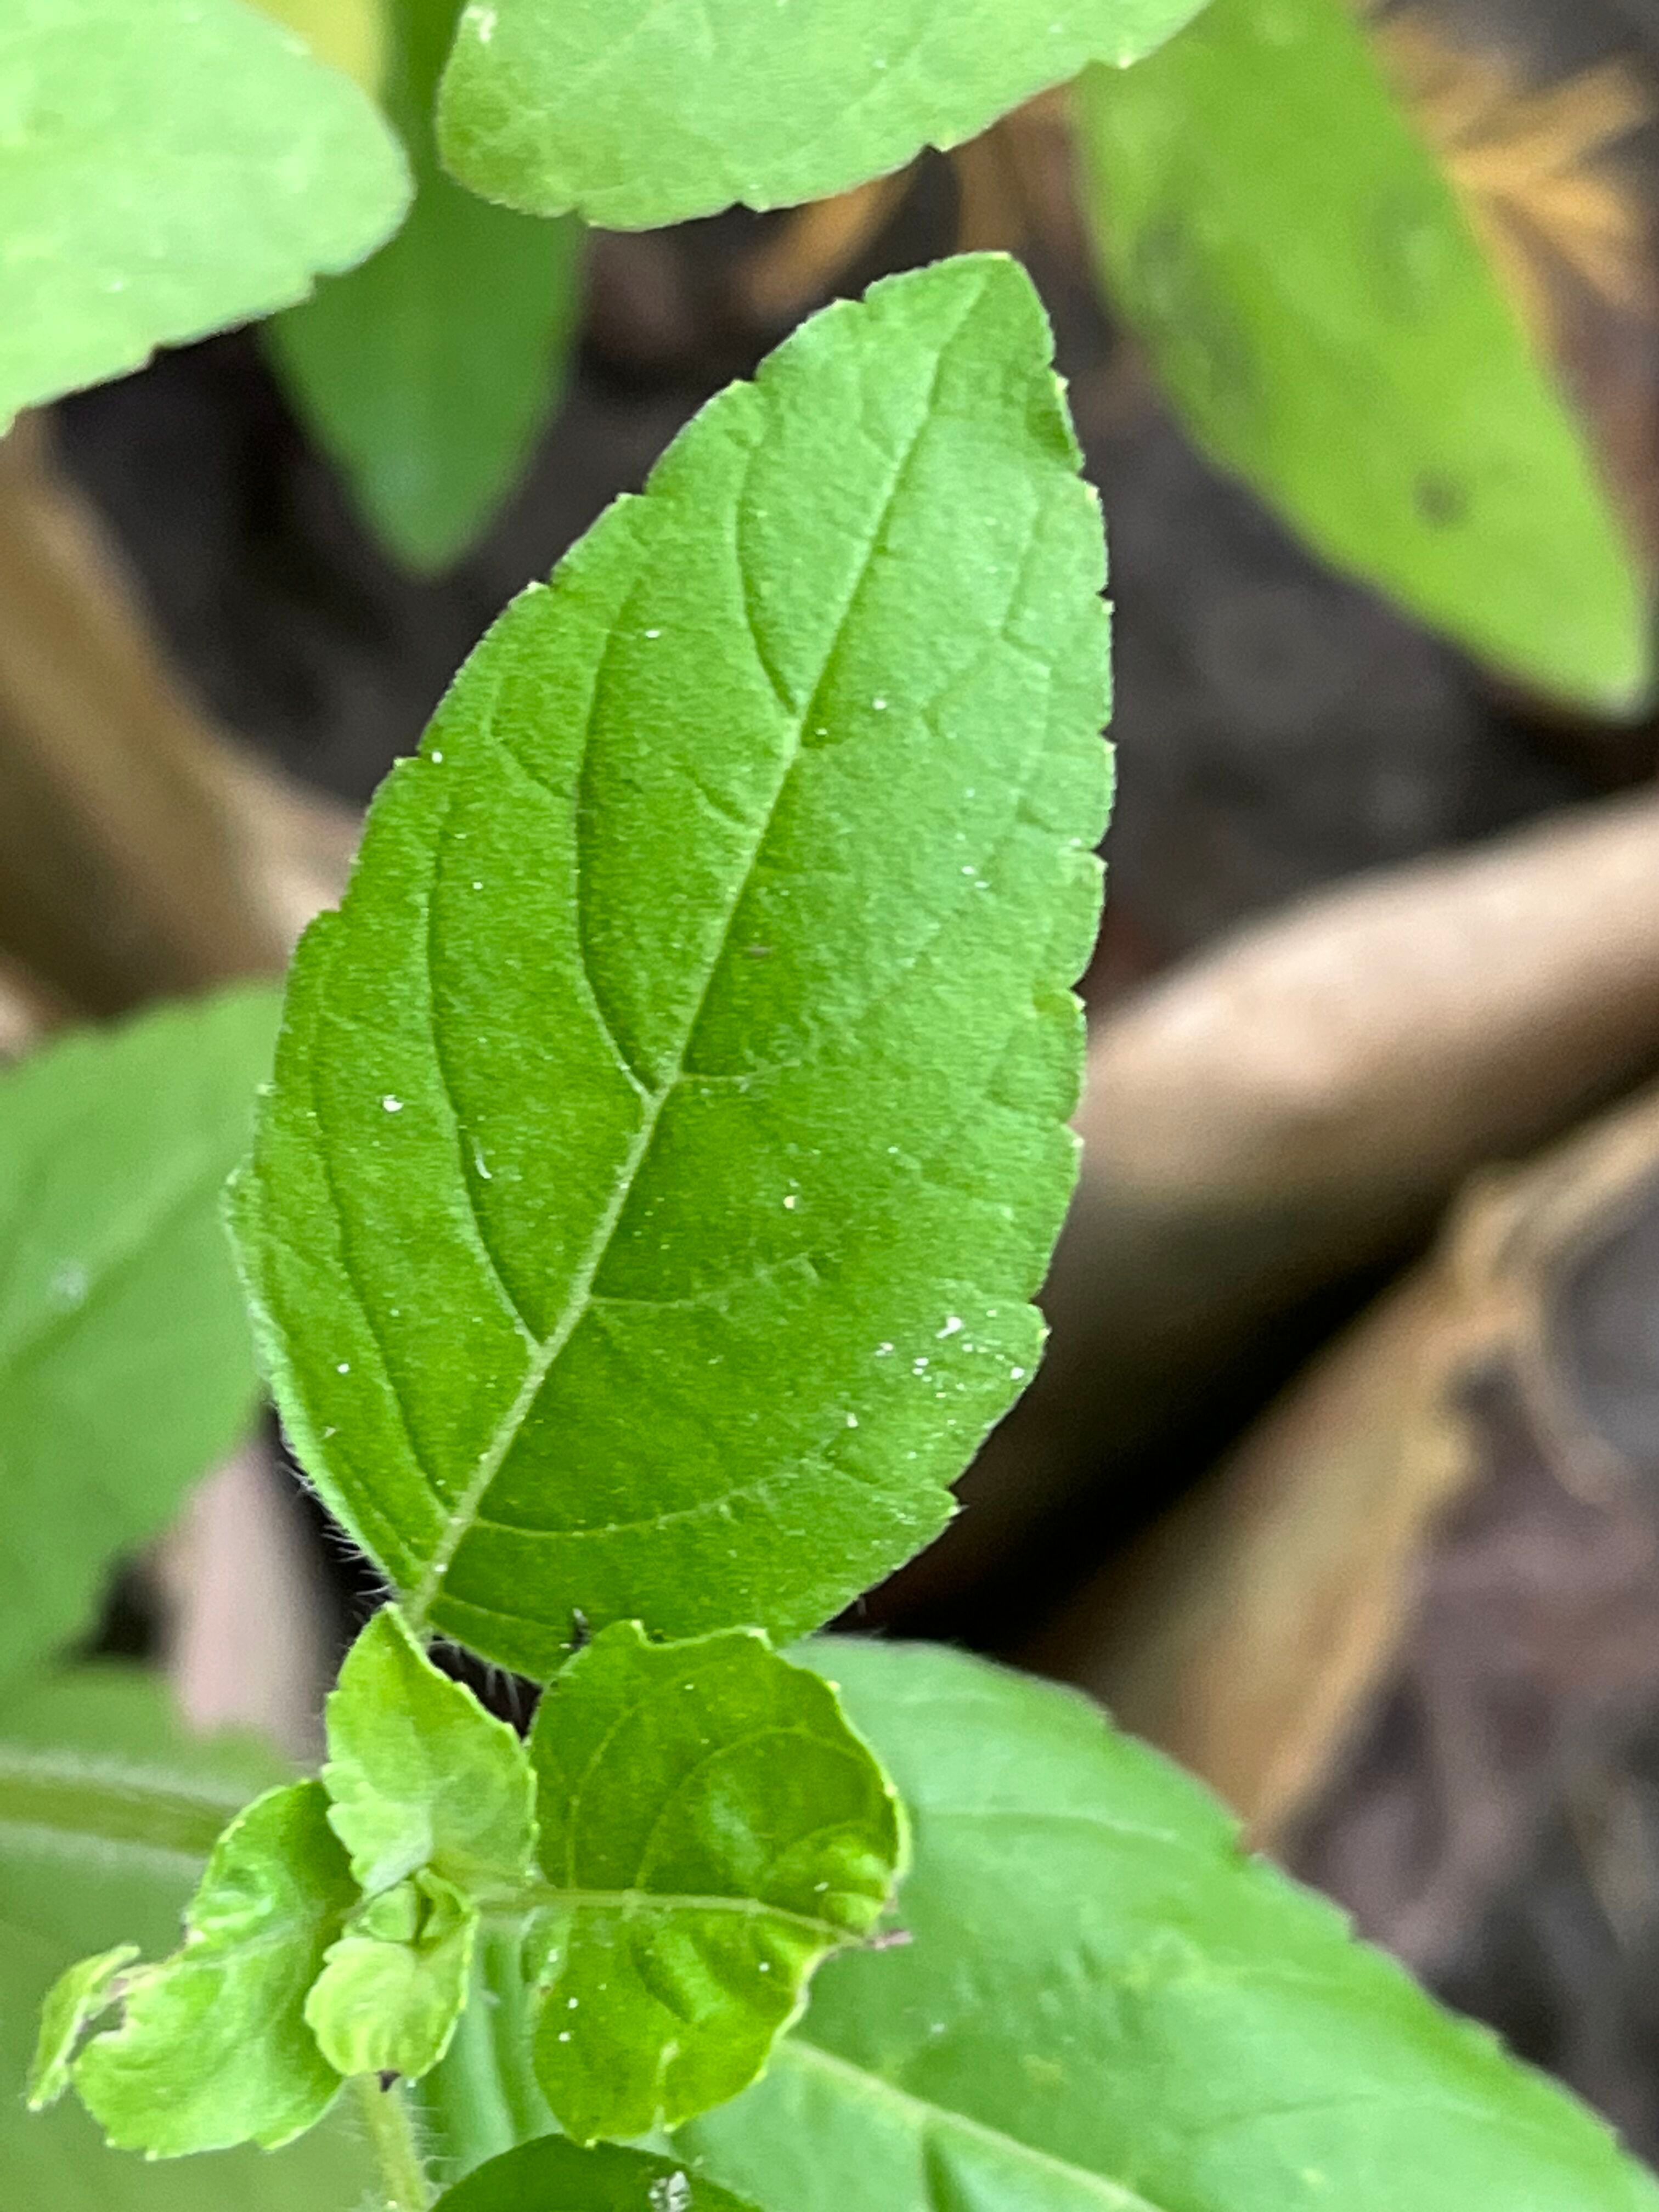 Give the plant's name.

tulshi
